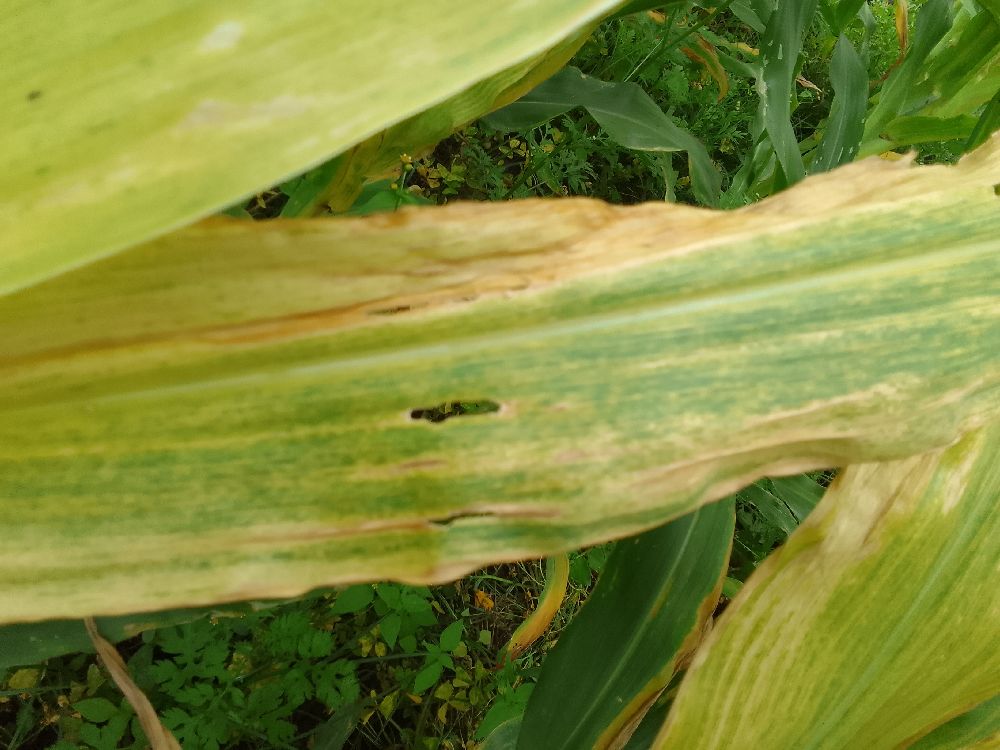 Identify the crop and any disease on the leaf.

maize, maize lethal necrosis
